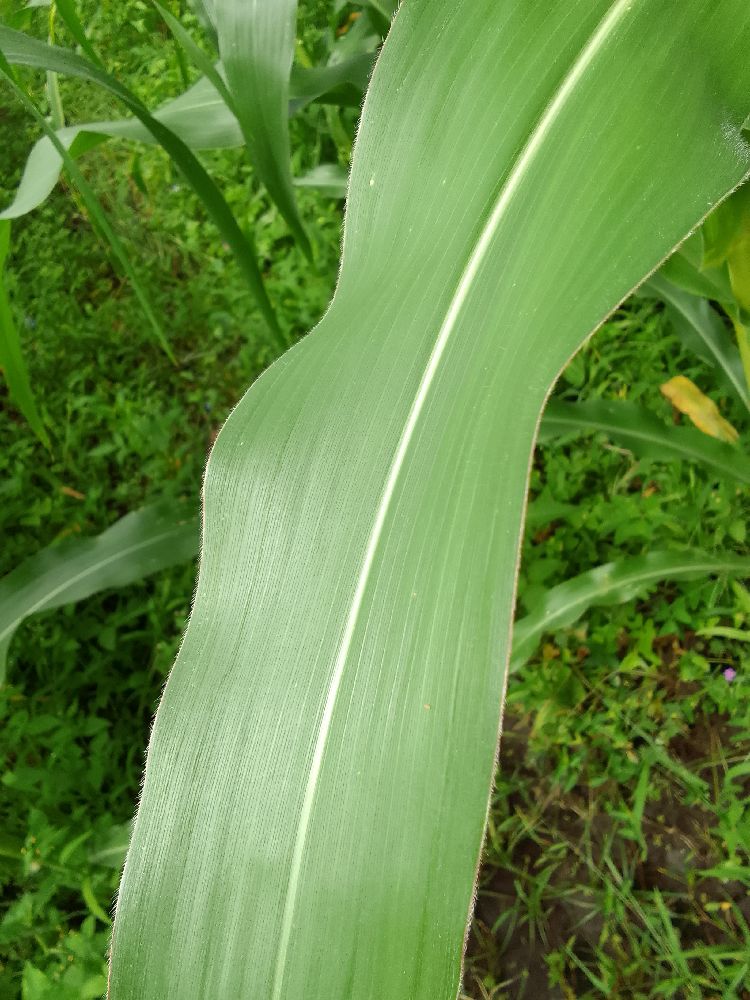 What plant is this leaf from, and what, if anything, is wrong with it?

maize, healthy
